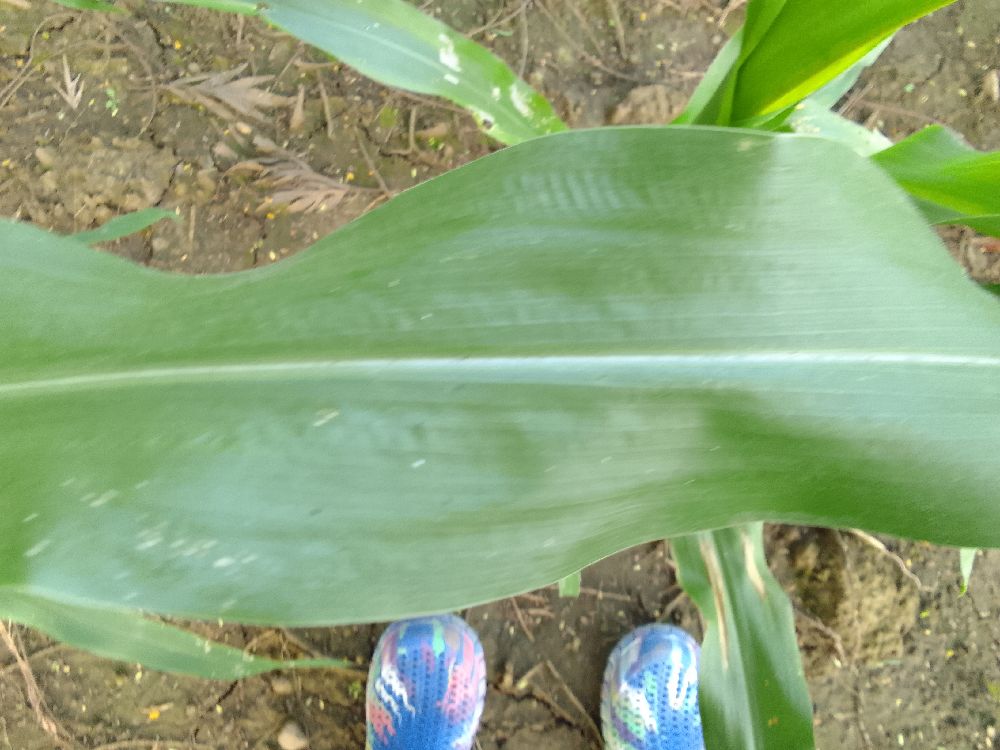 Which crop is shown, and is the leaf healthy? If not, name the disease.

maize, healthy
